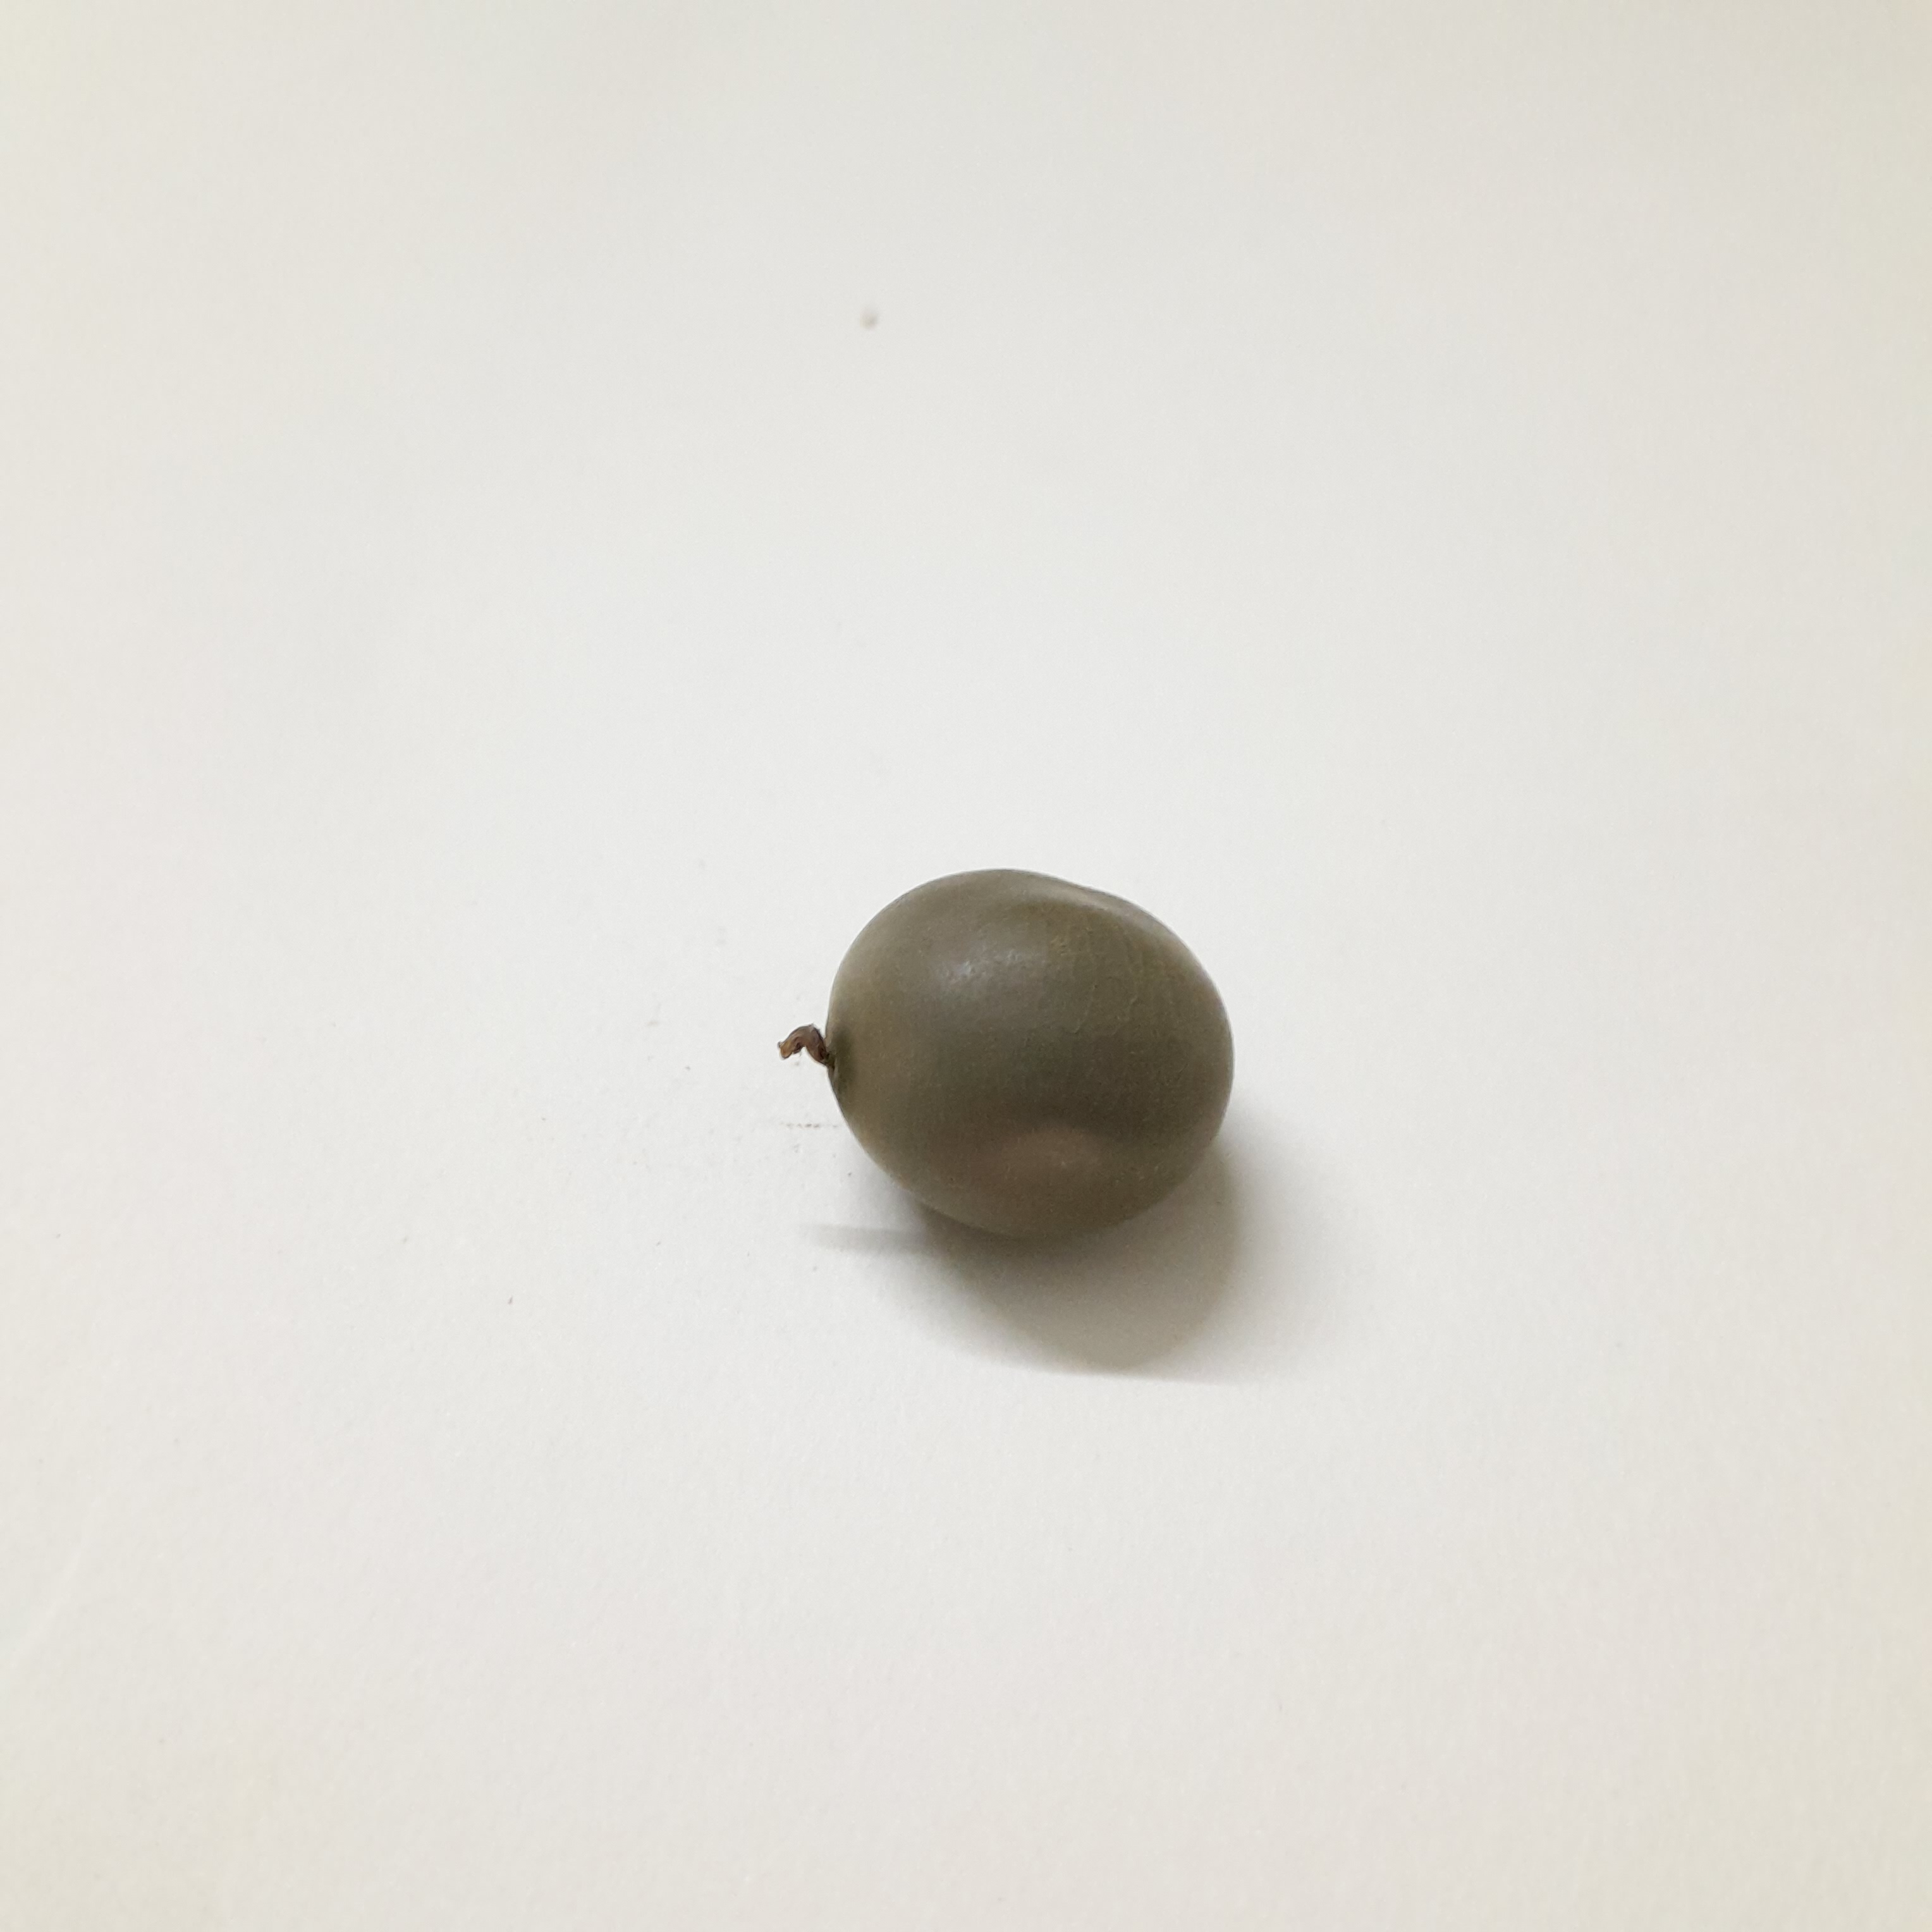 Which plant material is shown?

sagargota
